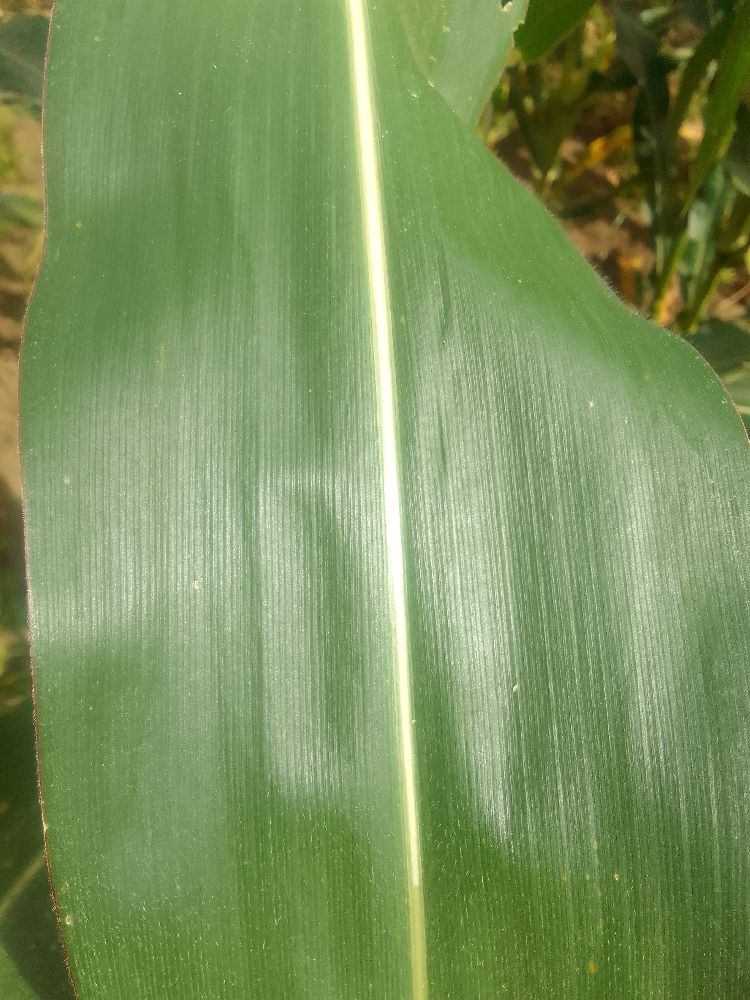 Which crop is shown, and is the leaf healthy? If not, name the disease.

maize, healthy
